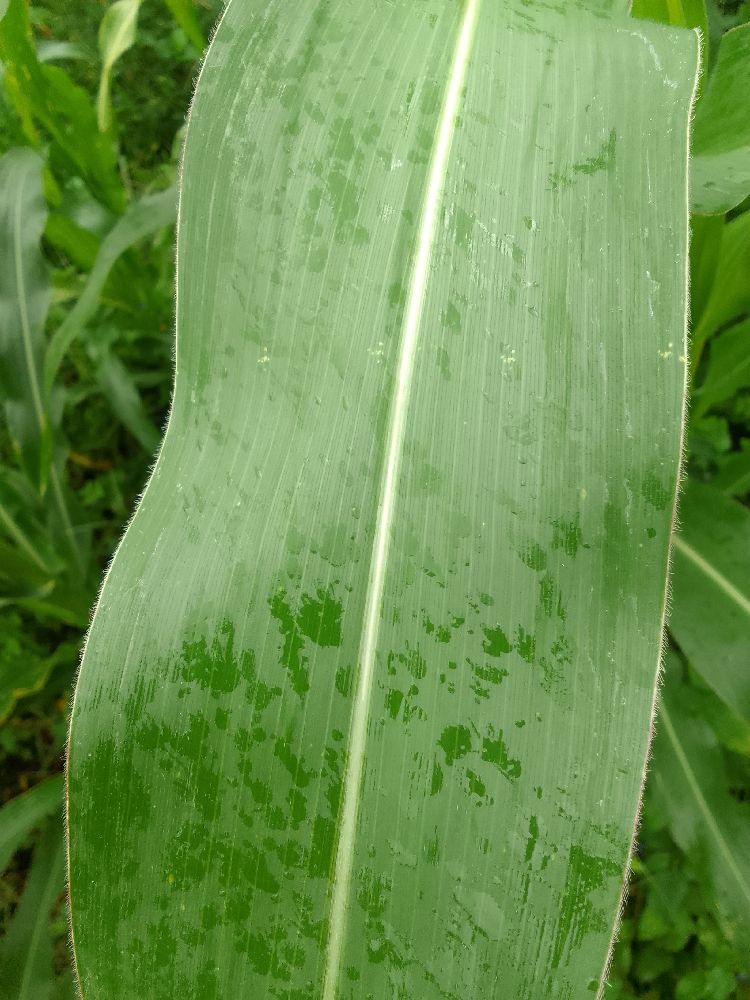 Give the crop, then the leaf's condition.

maize, healthy
